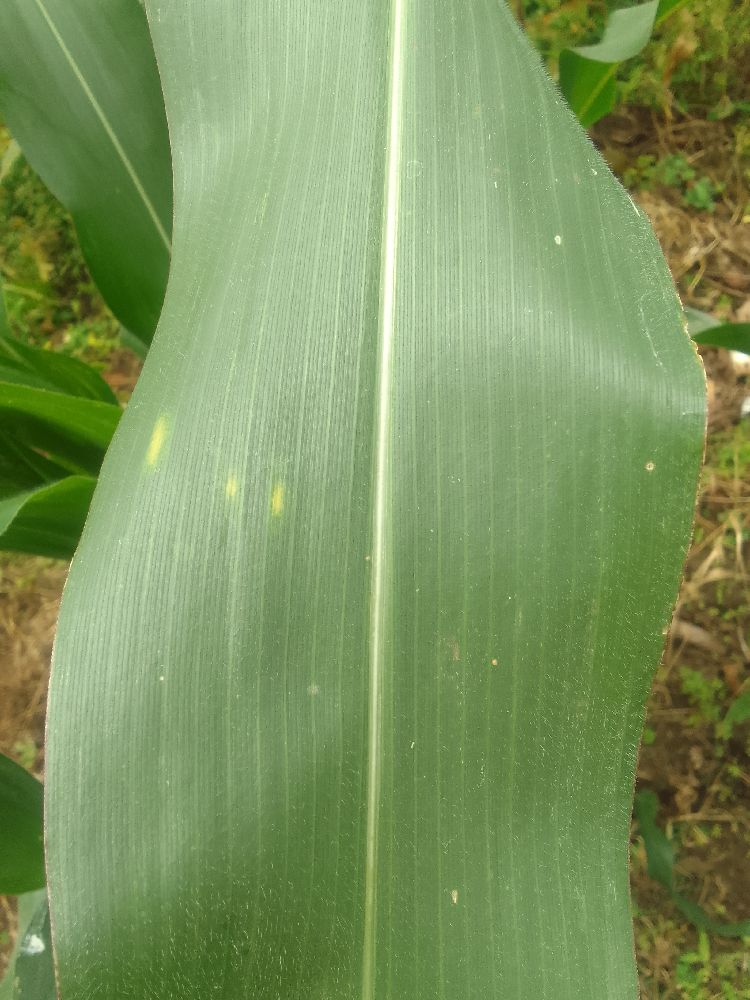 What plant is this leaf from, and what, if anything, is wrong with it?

maize, healthy
